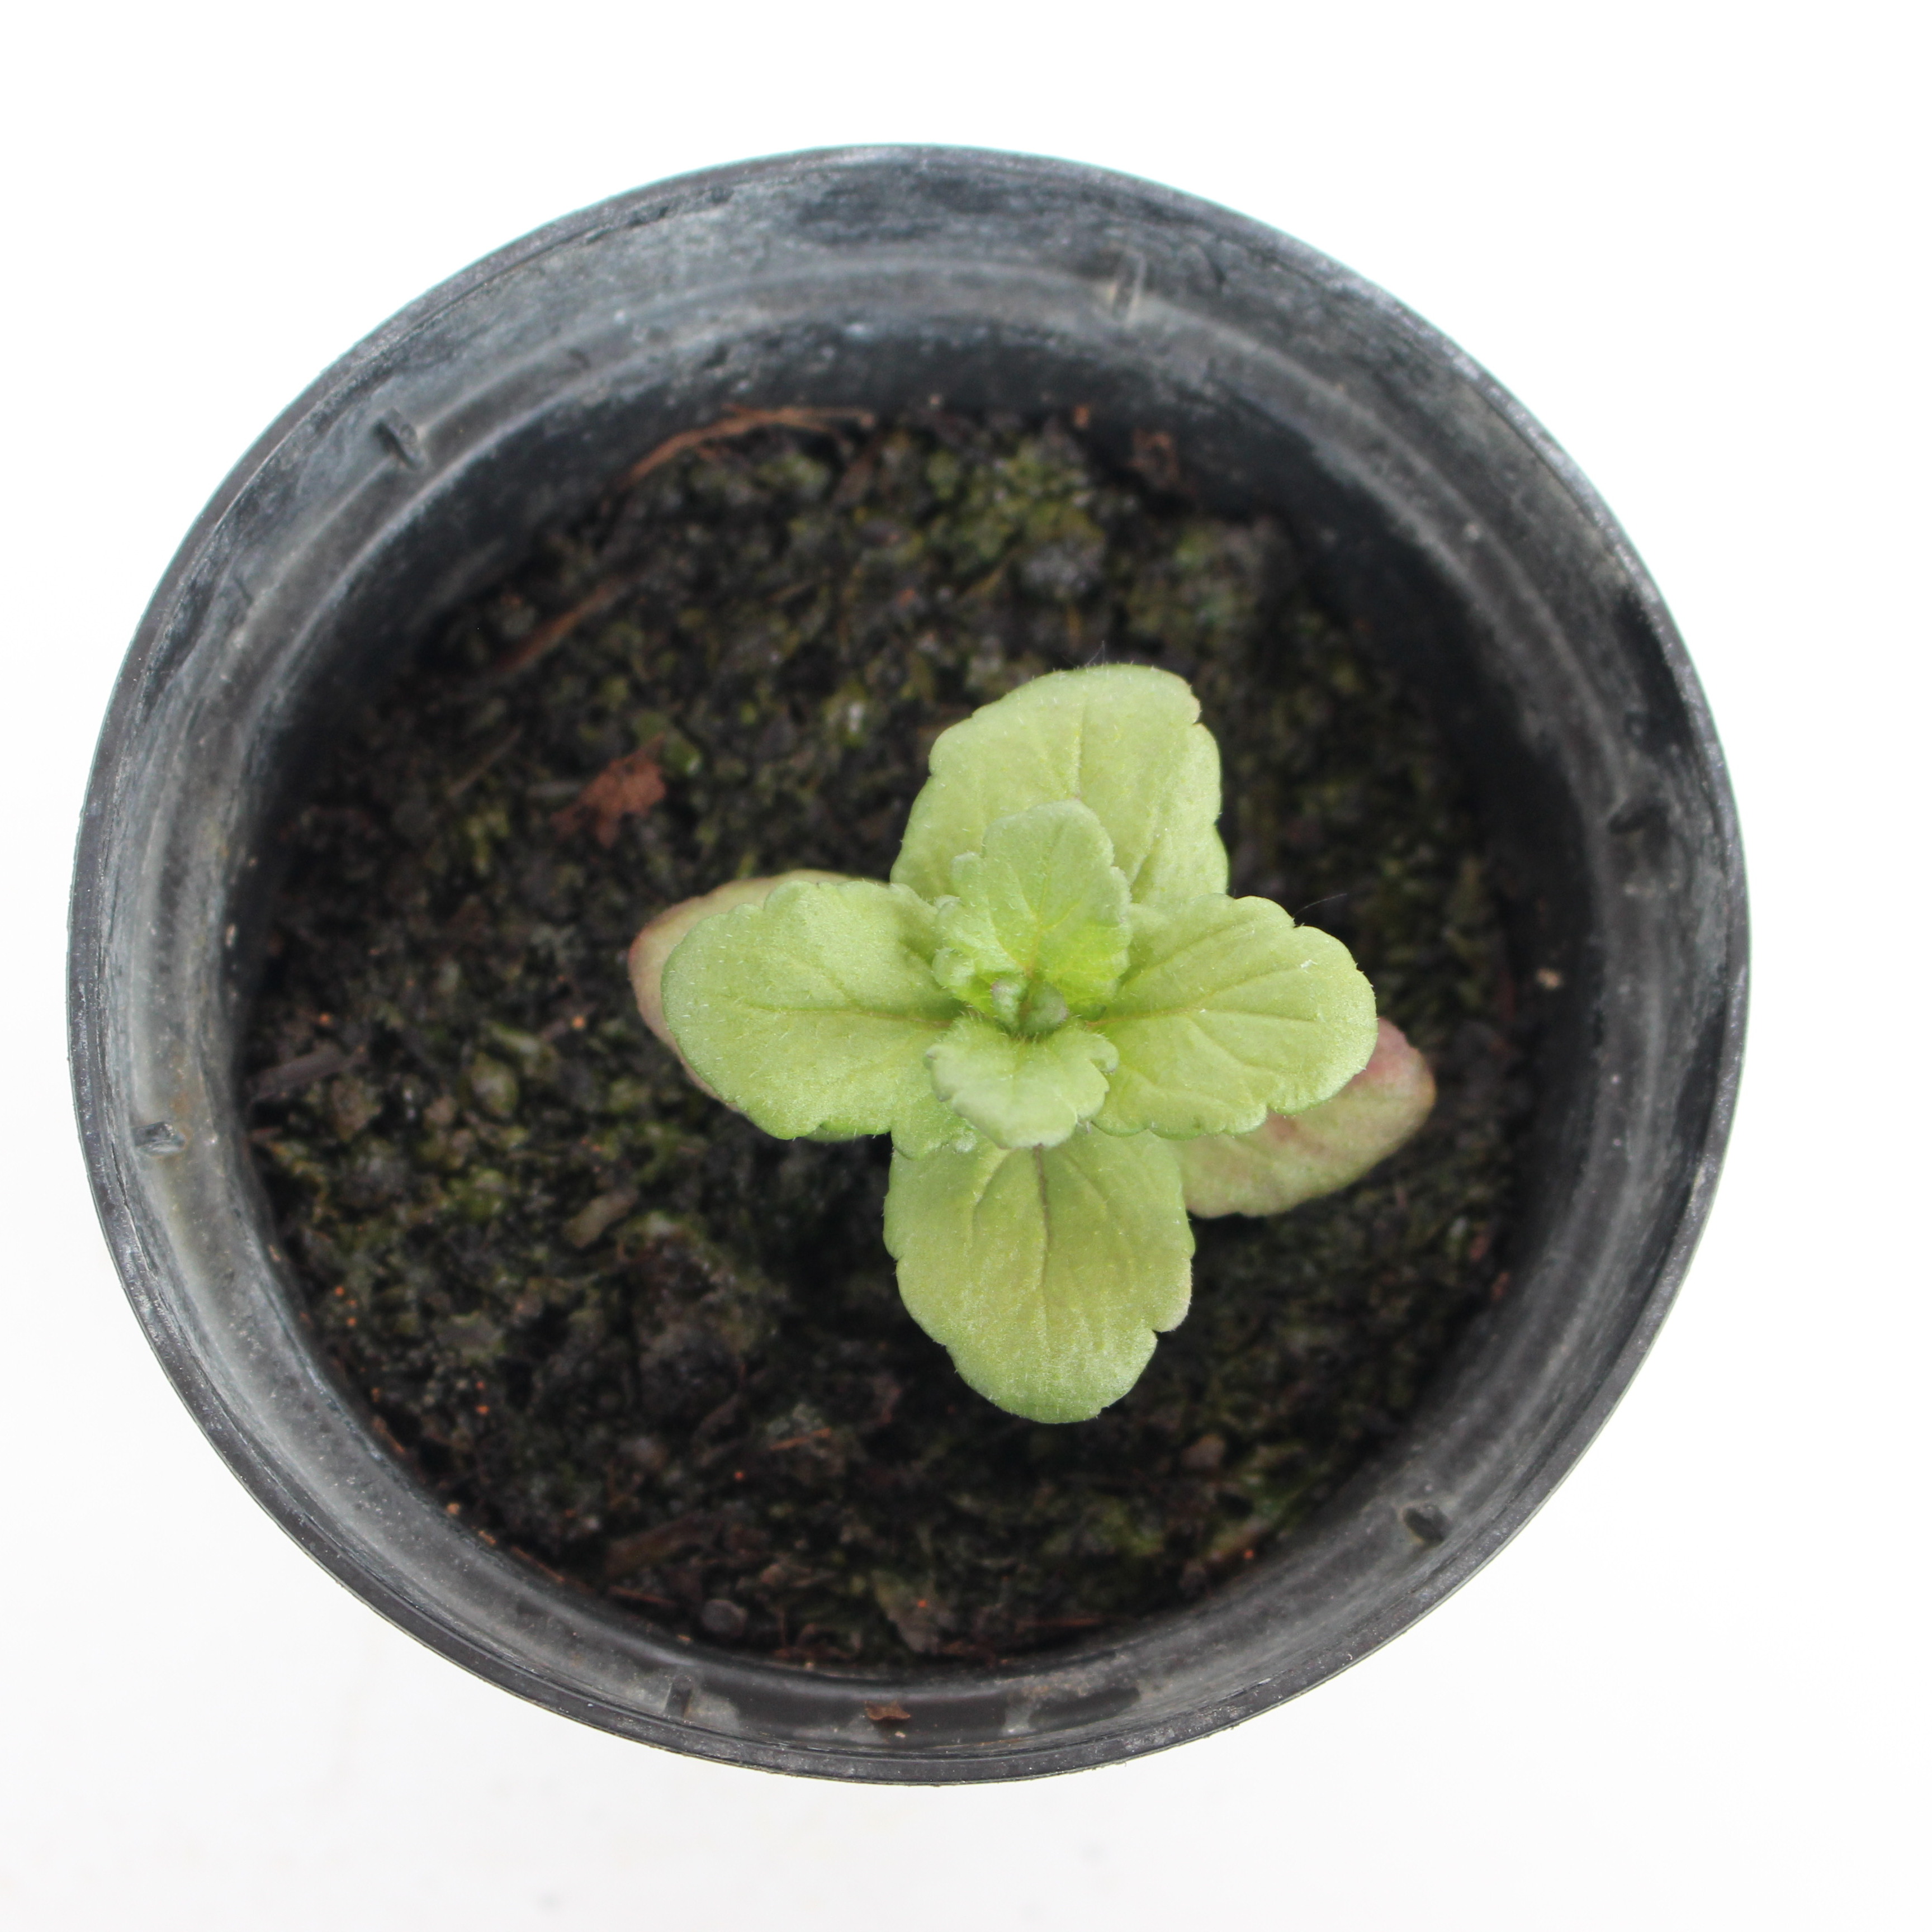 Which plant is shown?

Veronica persica
